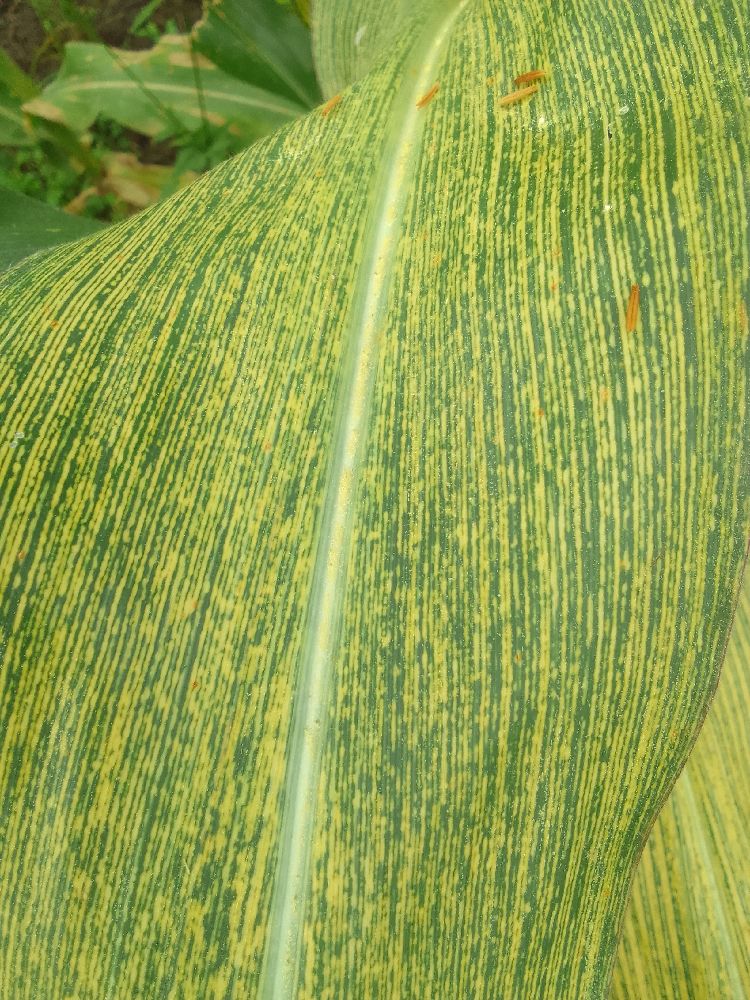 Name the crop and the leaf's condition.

maize, maize streak virus
